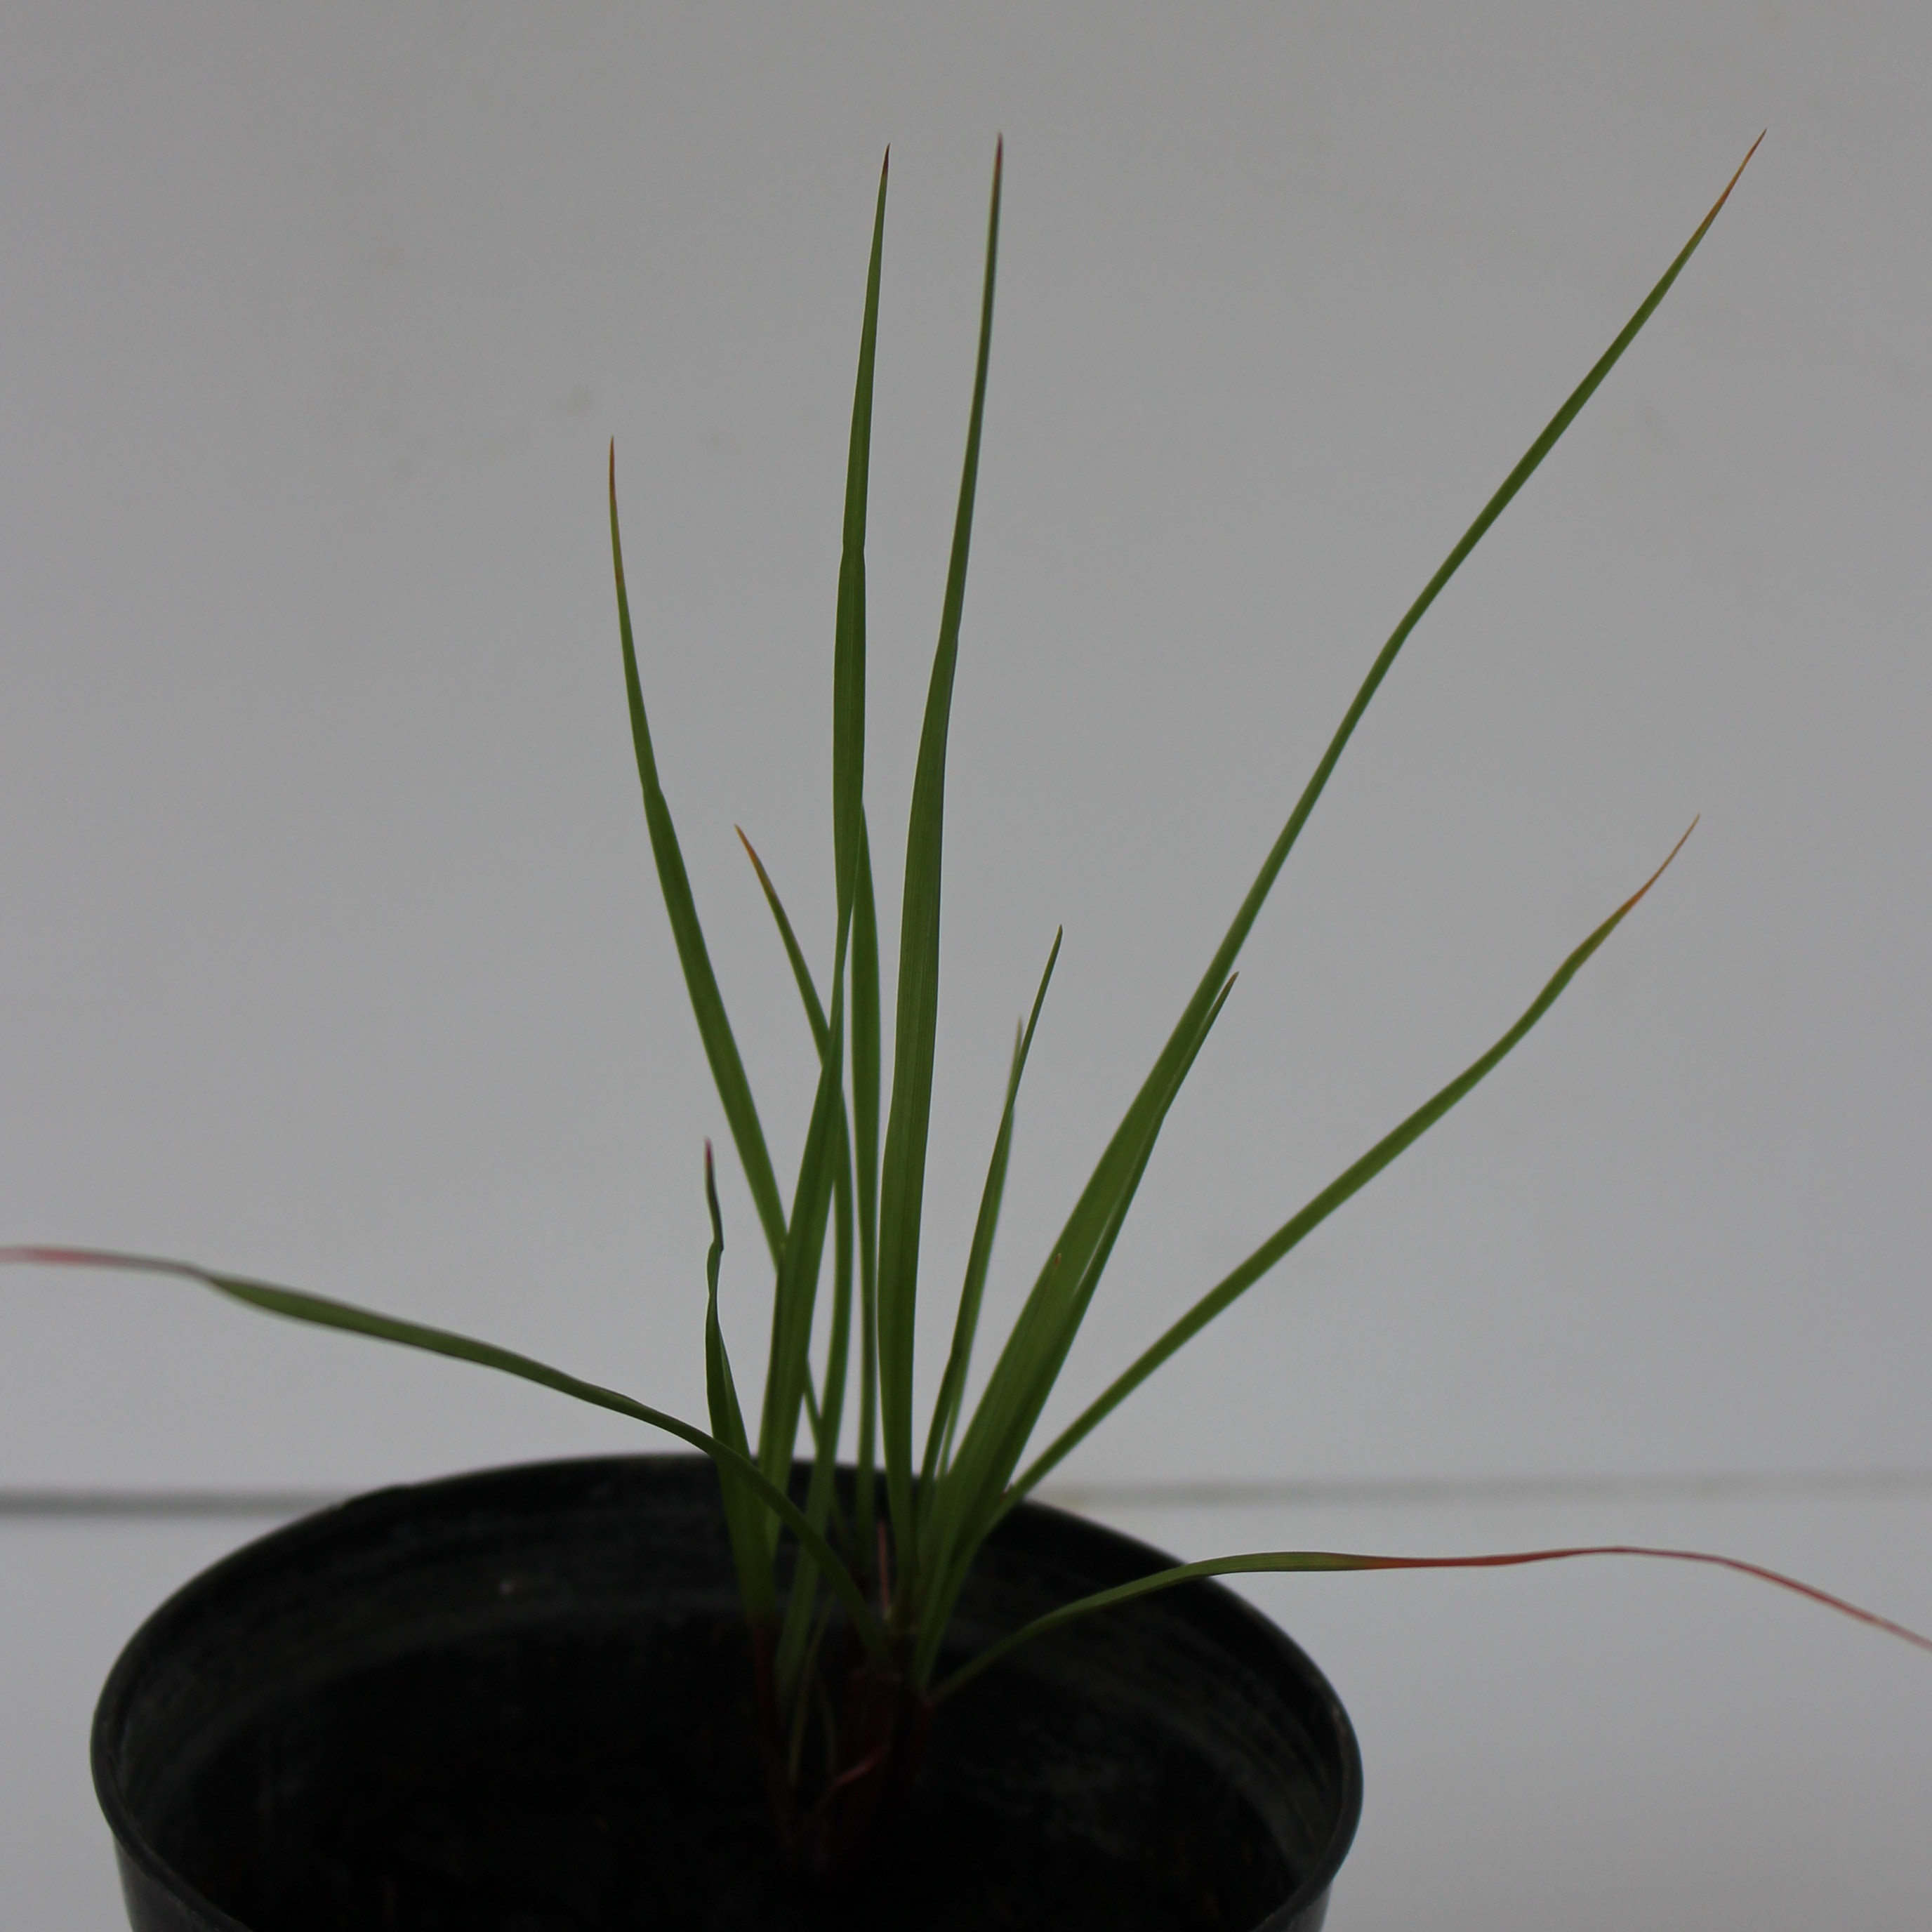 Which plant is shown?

Lolium multiflorum
